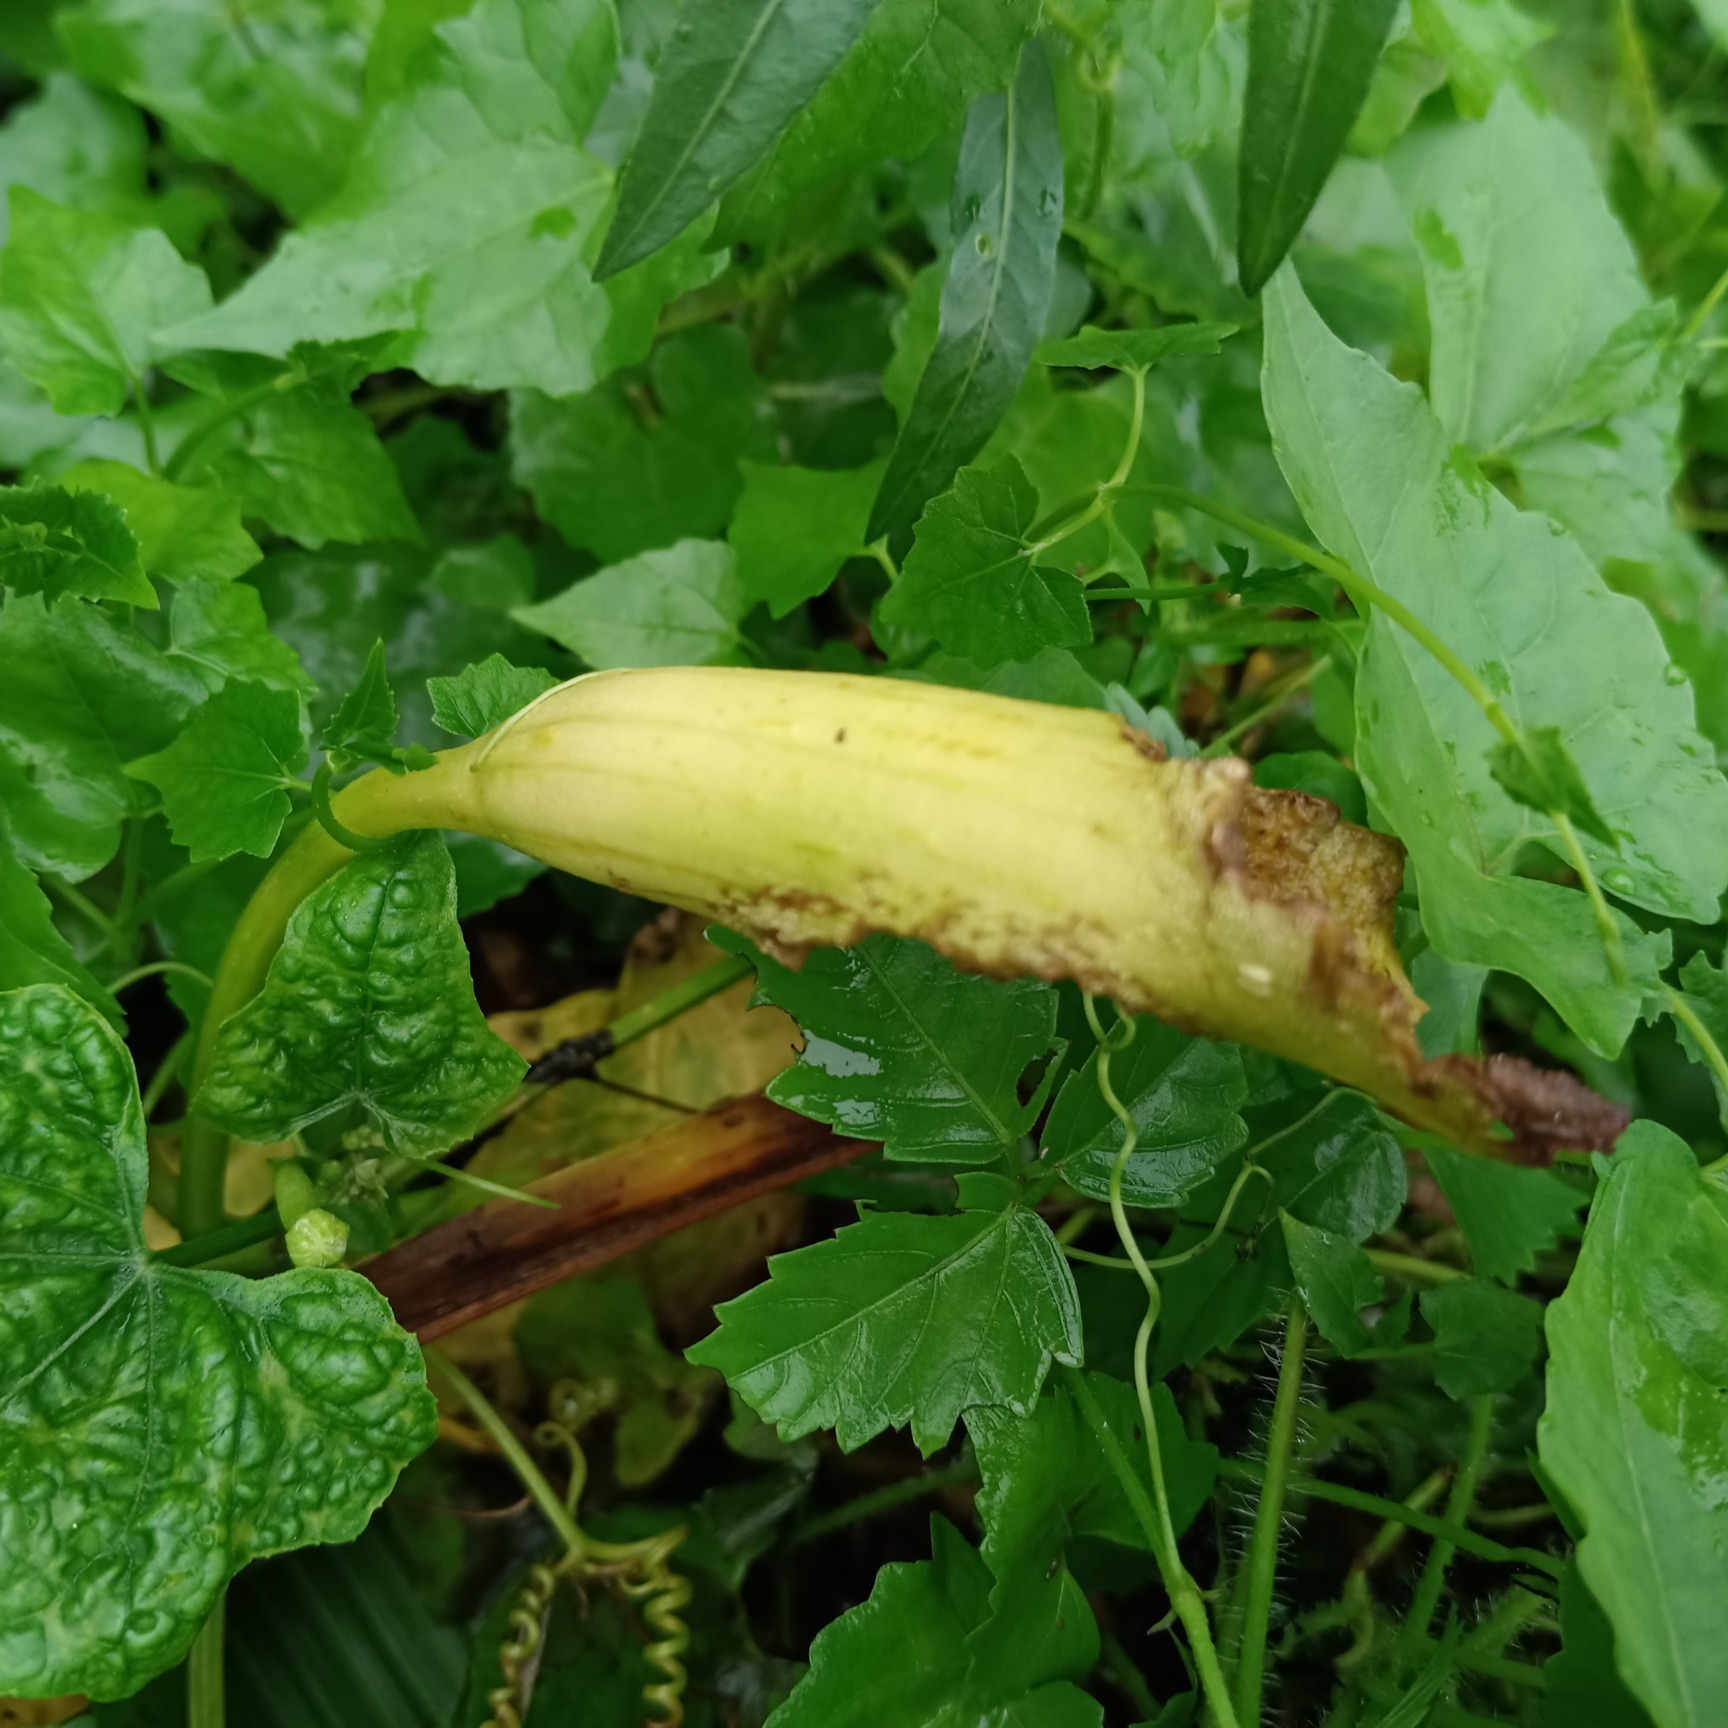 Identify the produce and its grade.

luffa, faulty
